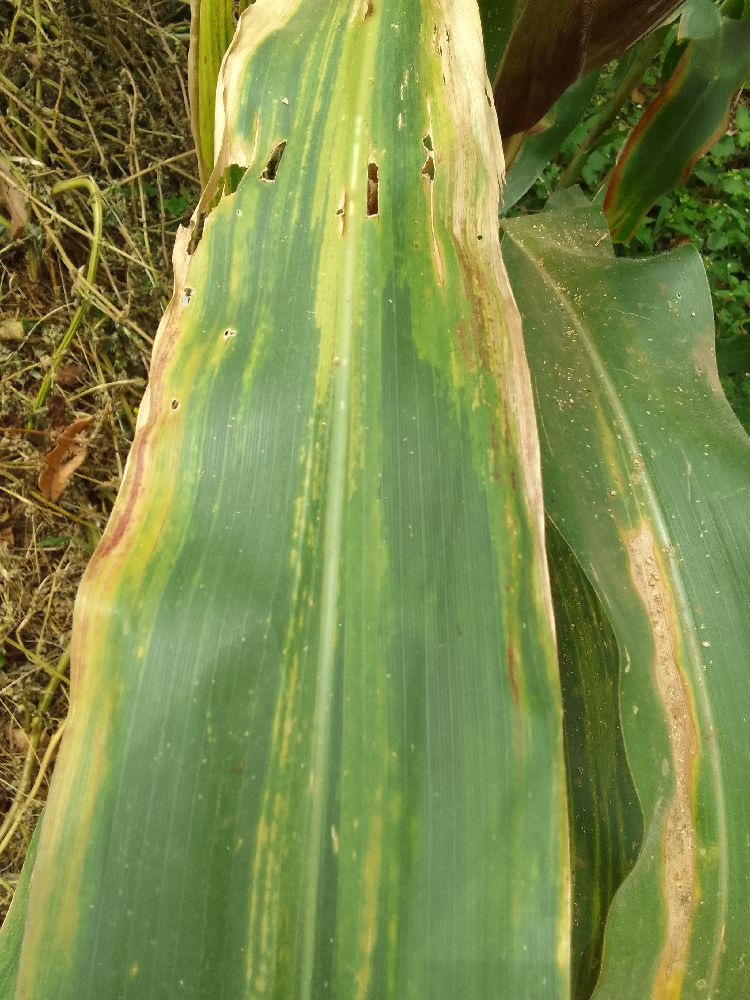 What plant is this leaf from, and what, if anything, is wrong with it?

maize, maize lethal necrosis
